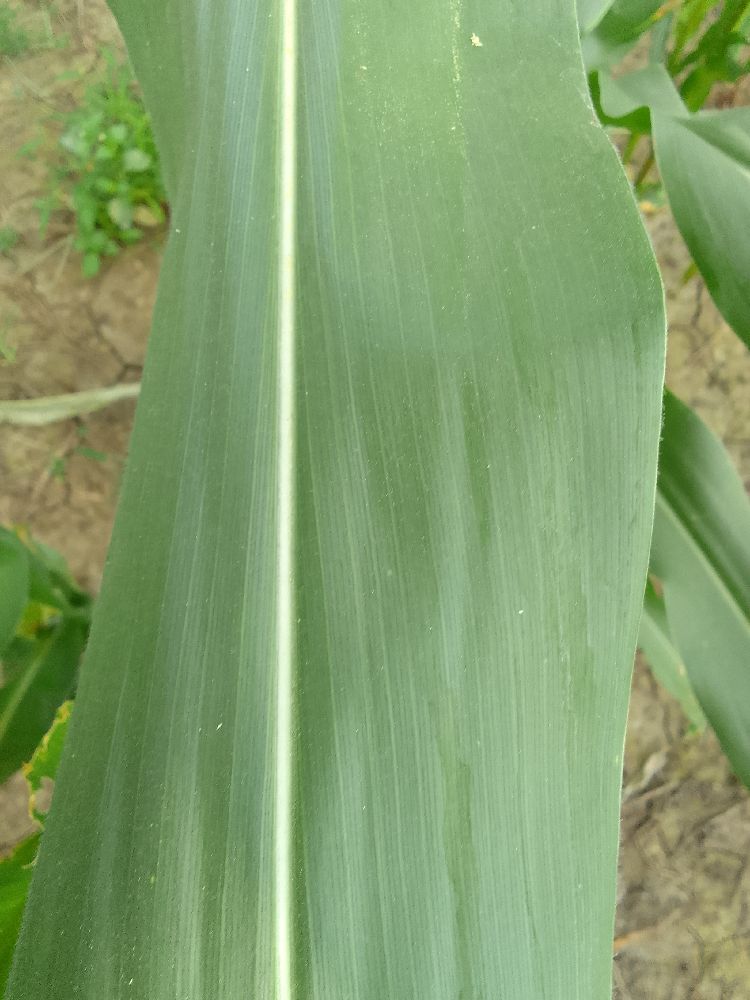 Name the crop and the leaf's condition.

maize, healthy
